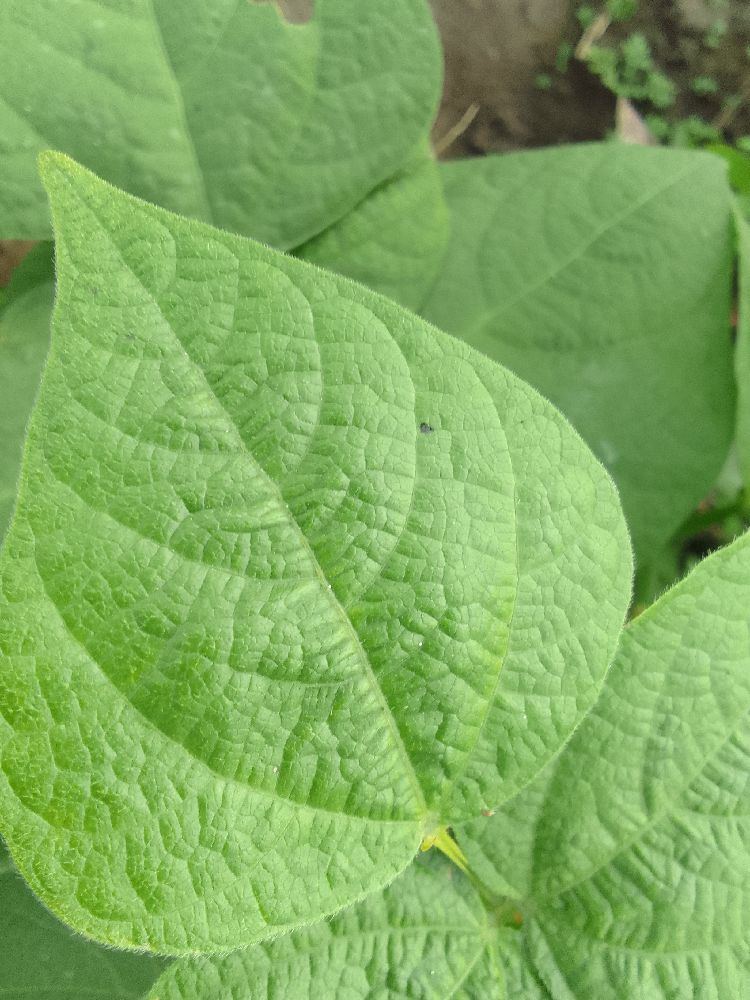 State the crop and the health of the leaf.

common bean, healthy
